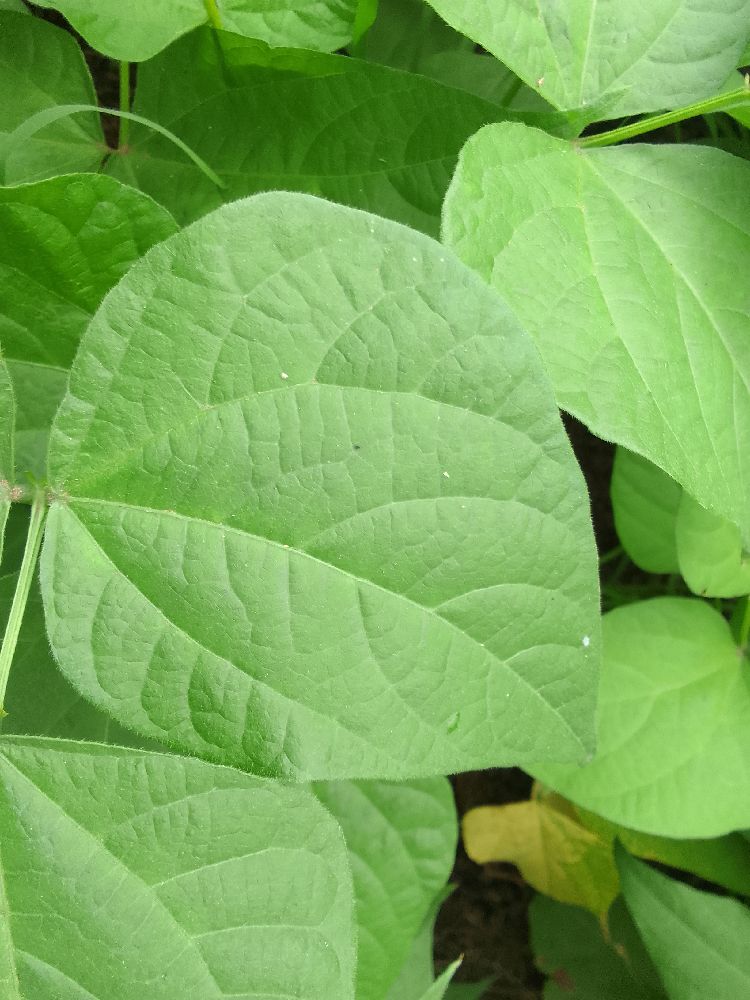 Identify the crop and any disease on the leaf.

common bean, healthy
